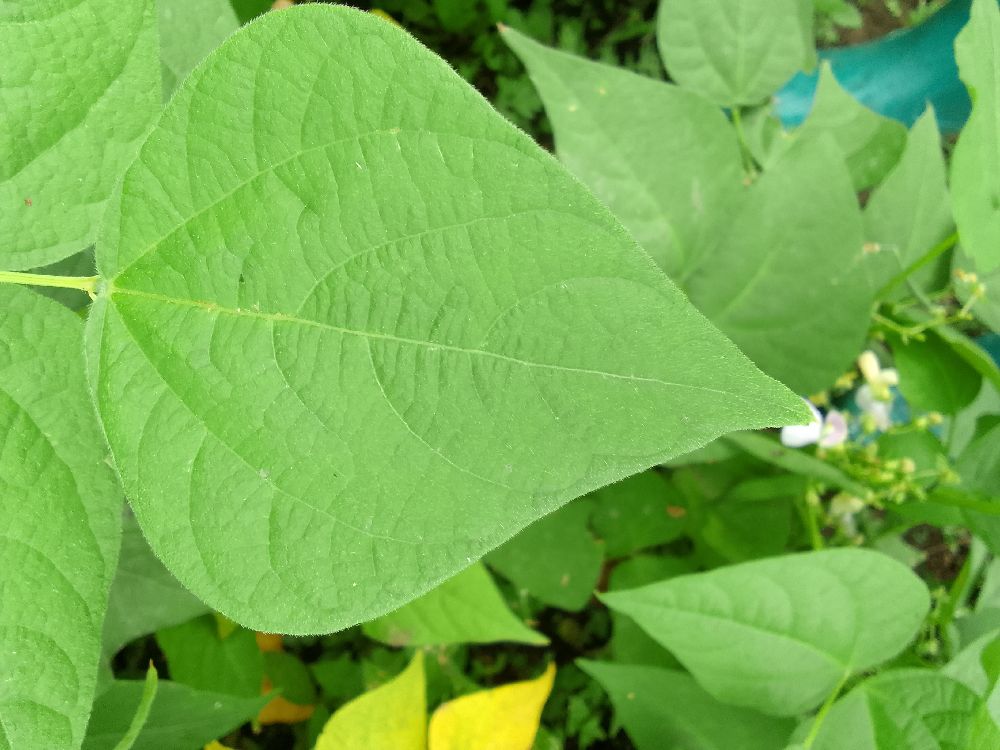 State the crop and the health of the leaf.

common bean, healthy
